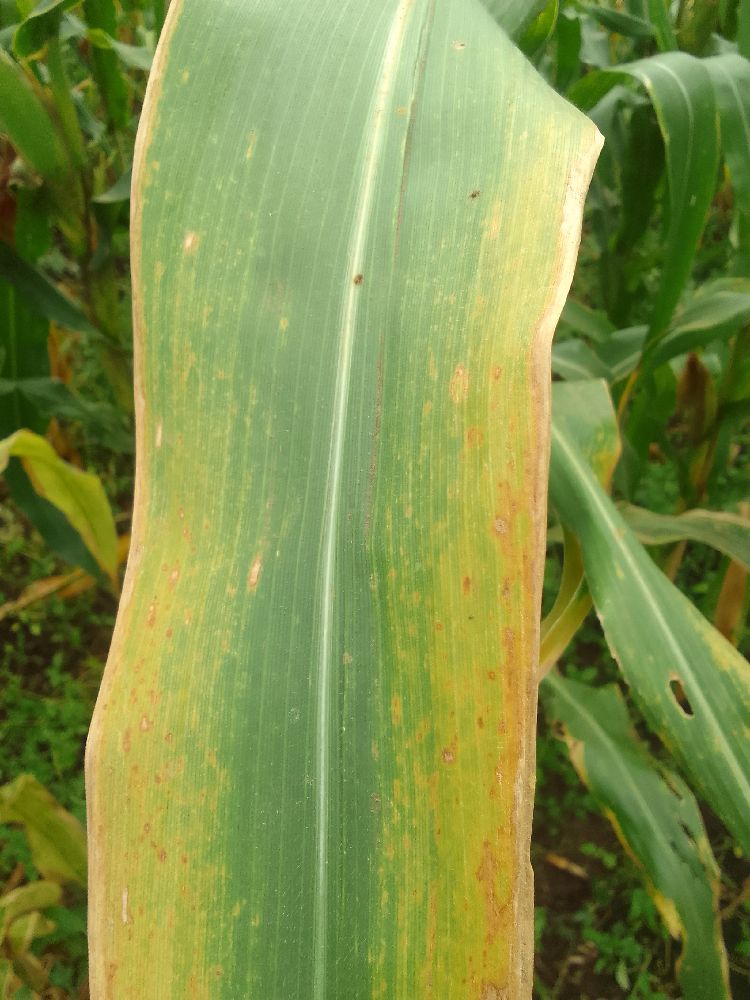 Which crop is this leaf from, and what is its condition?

maize, maize lethal necrosis
